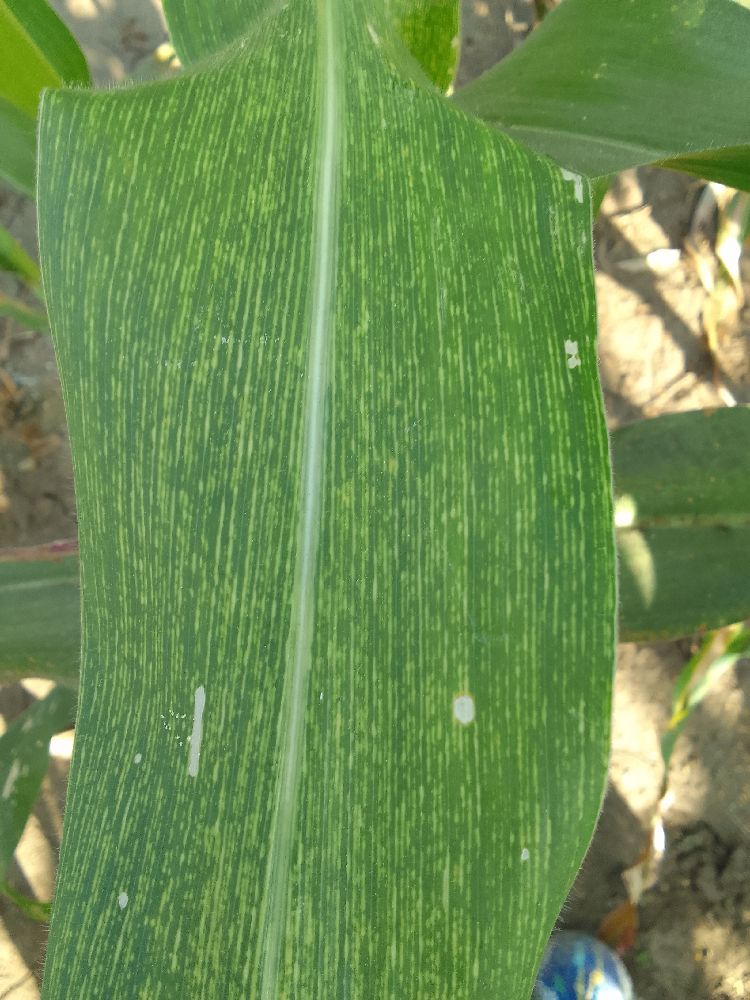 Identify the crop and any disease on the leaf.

maize, maize streak virus
